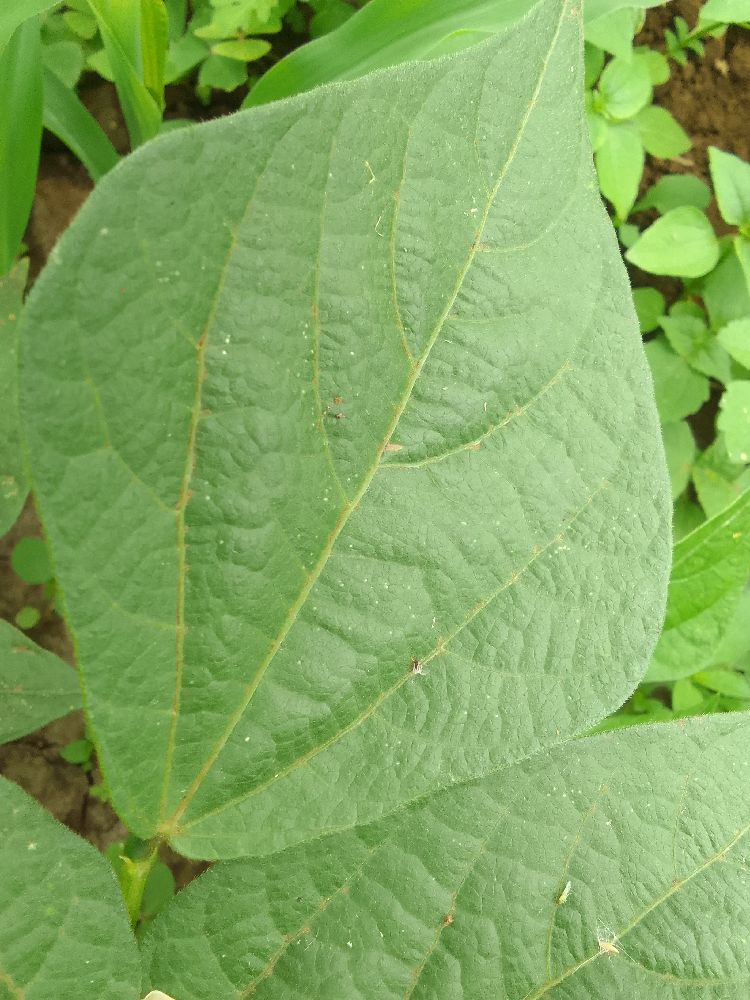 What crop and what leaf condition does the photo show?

common bean, healthy
